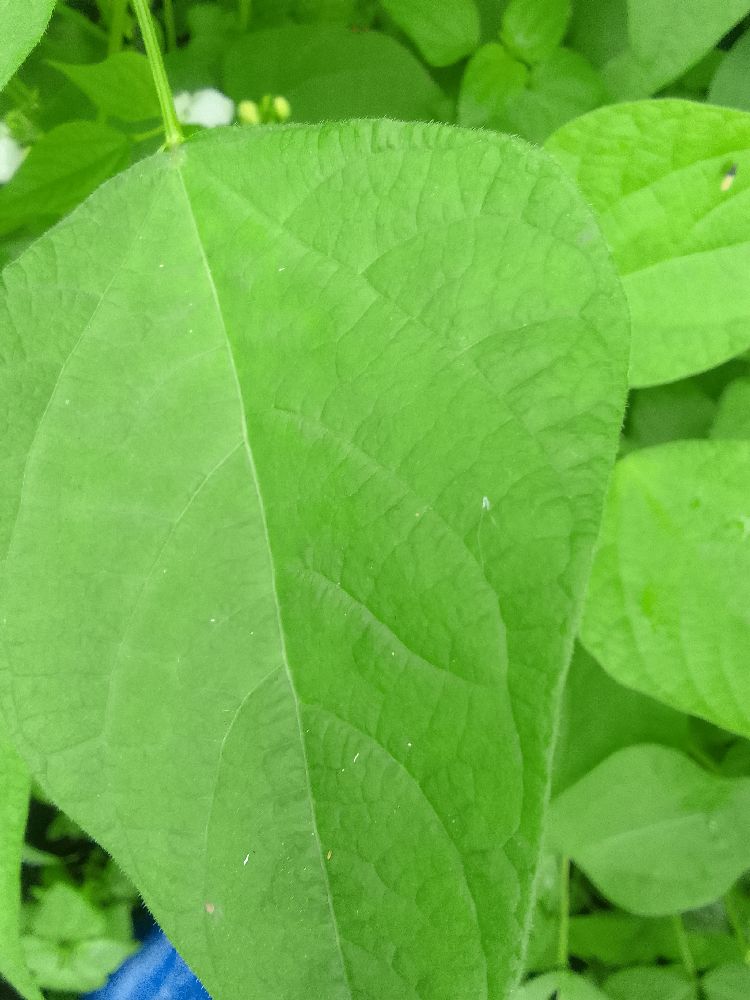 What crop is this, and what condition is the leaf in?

common bean, healthy
